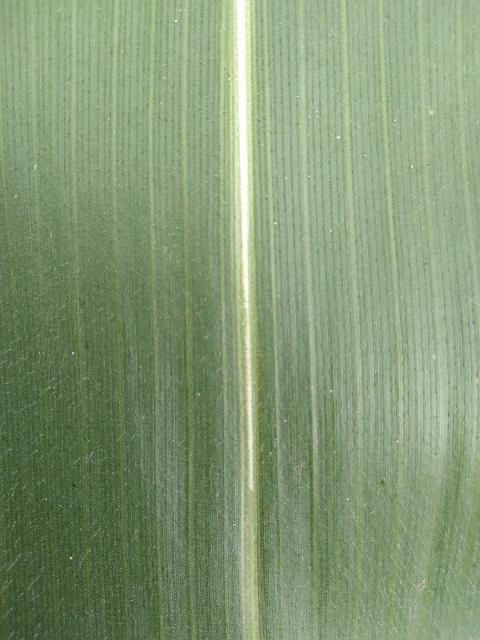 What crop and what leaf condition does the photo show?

maize, healthy
